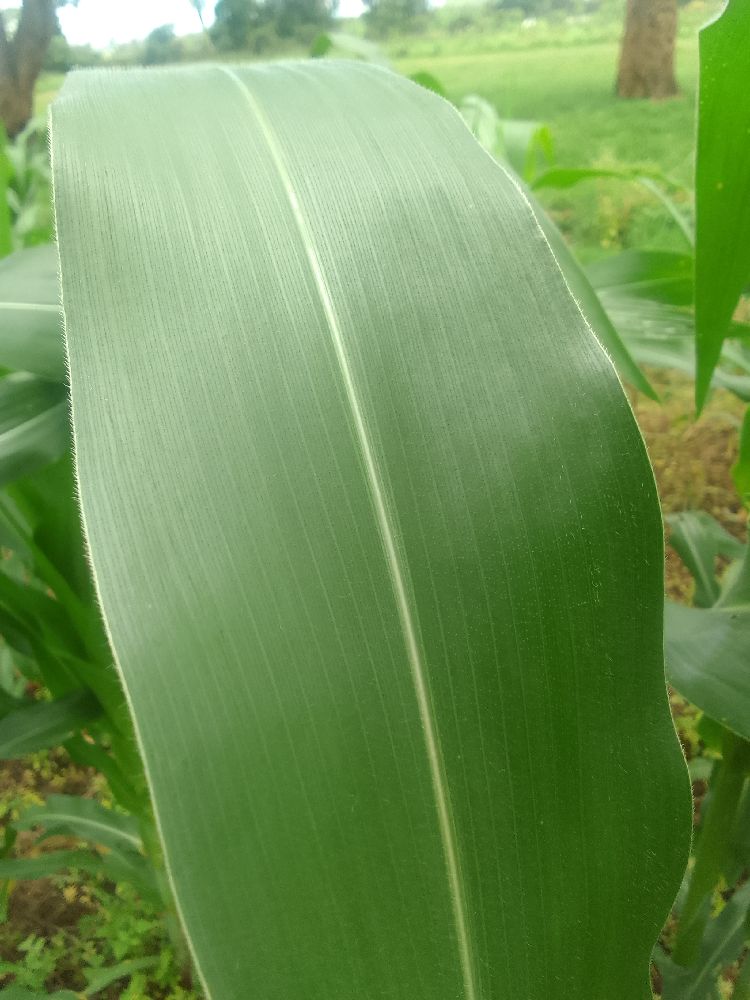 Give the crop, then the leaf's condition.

maize, healthy
